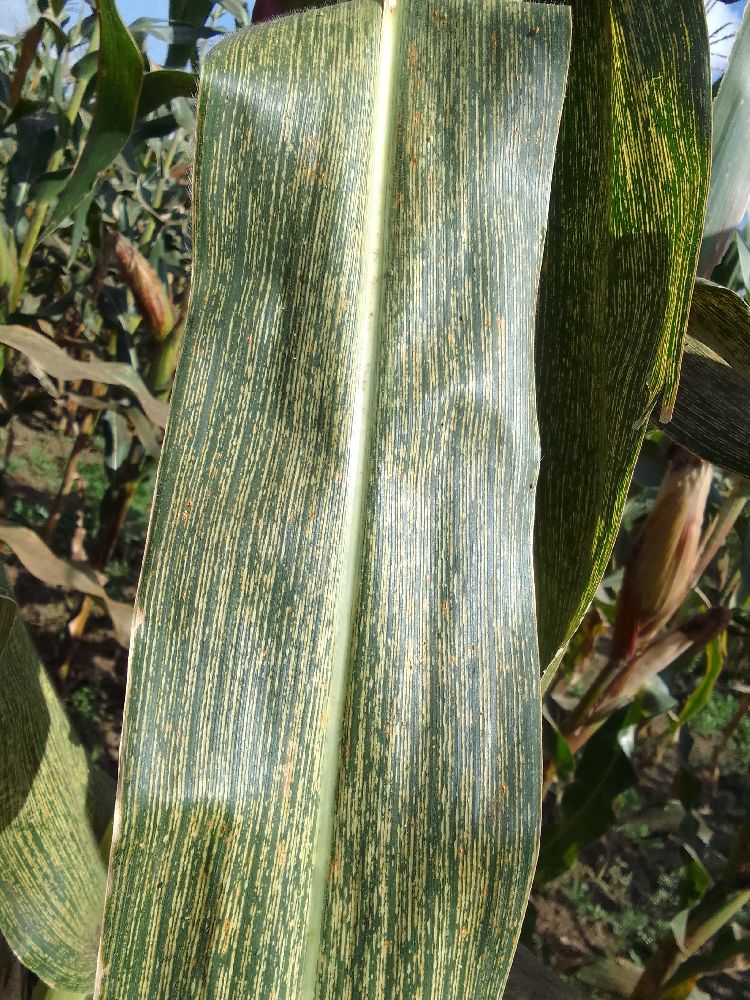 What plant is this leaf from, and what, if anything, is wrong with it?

maize, maize streak virus
